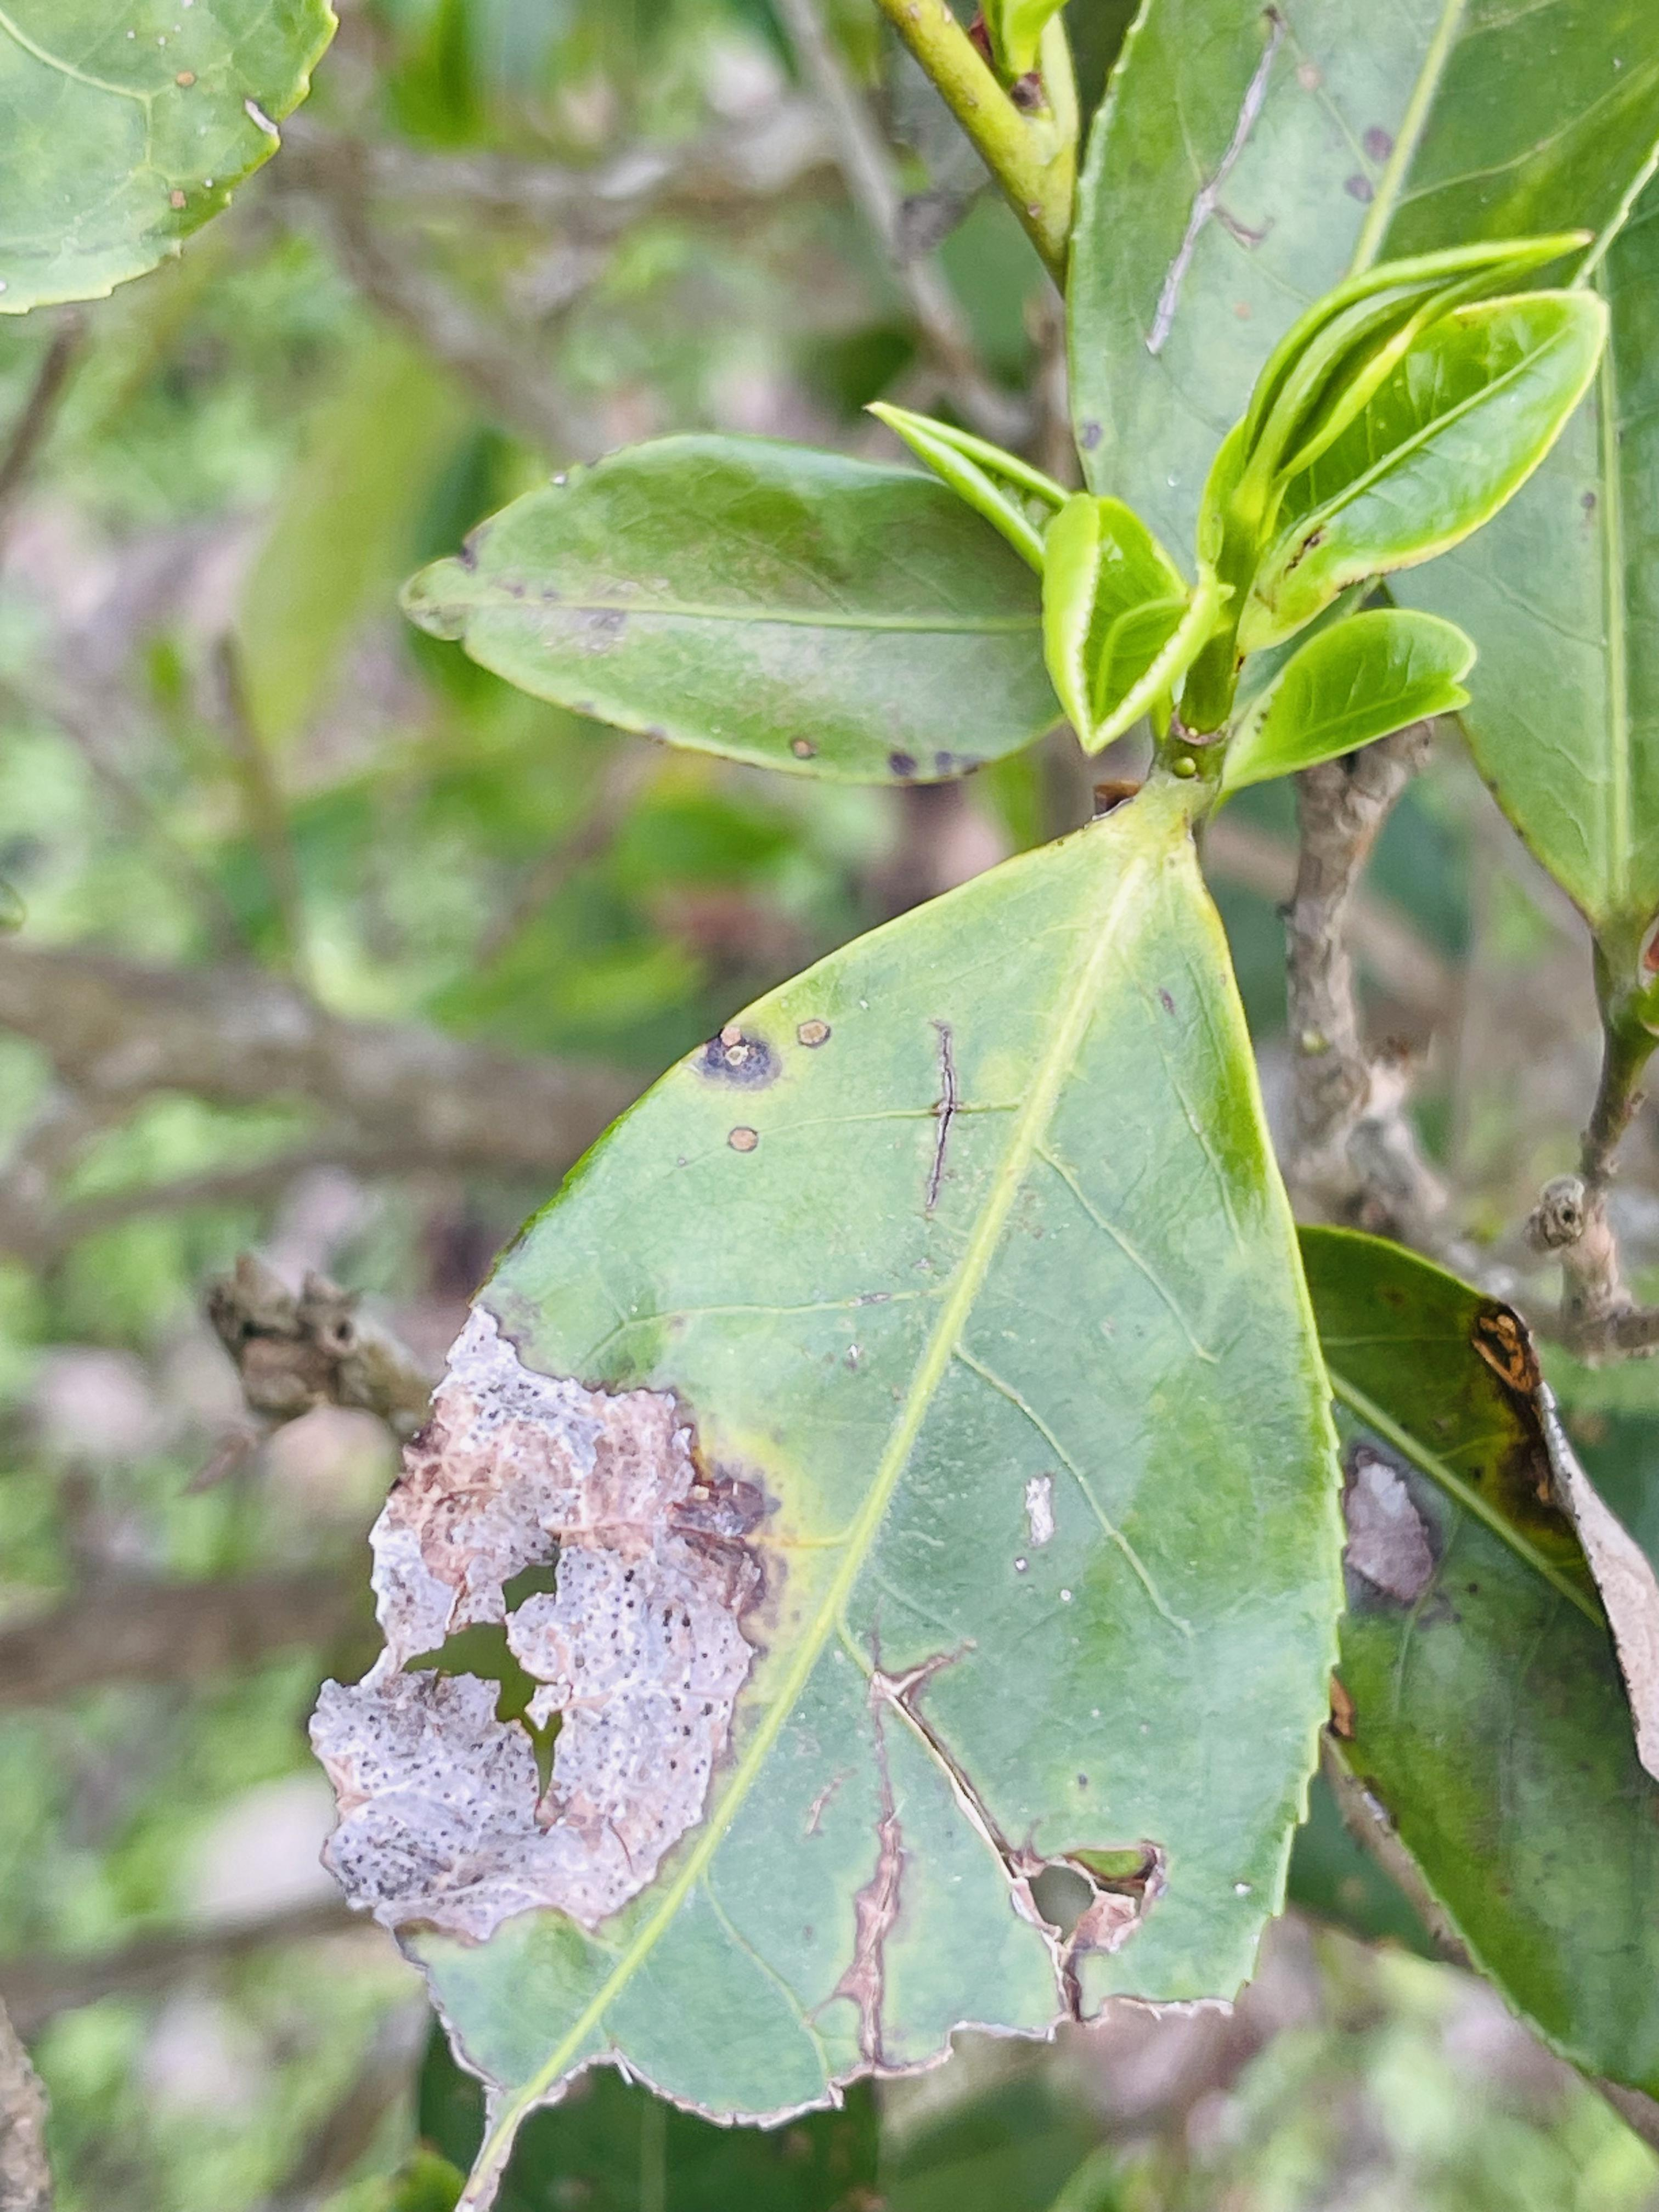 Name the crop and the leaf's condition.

tea, blight
